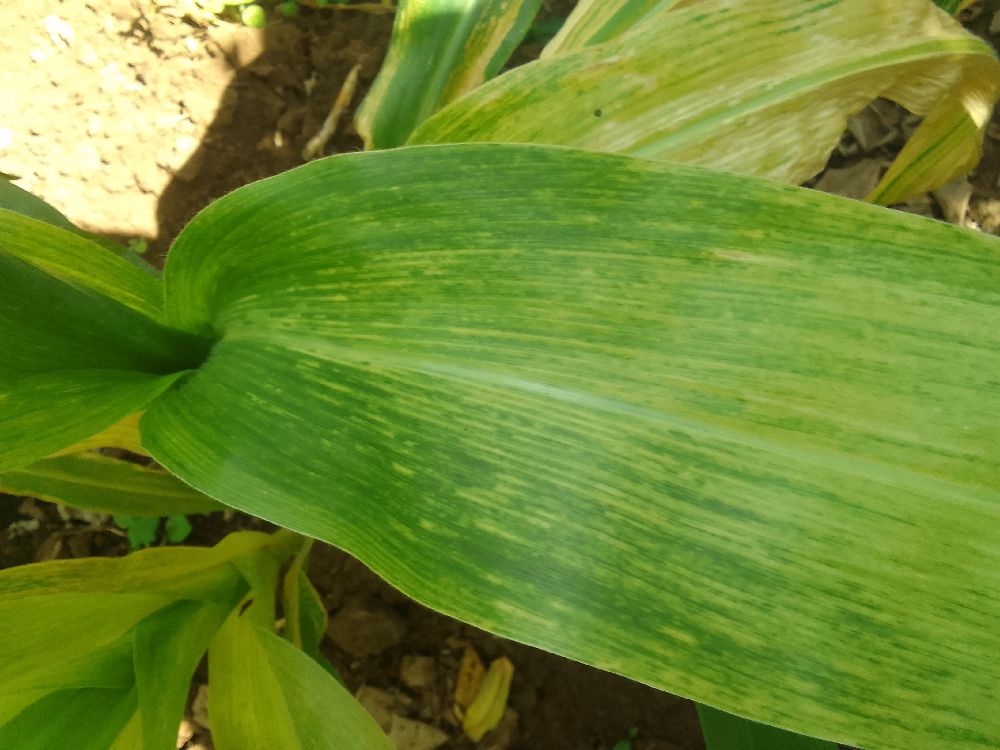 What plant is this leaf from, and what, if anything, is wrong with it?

maize, maize lethal necrosis
